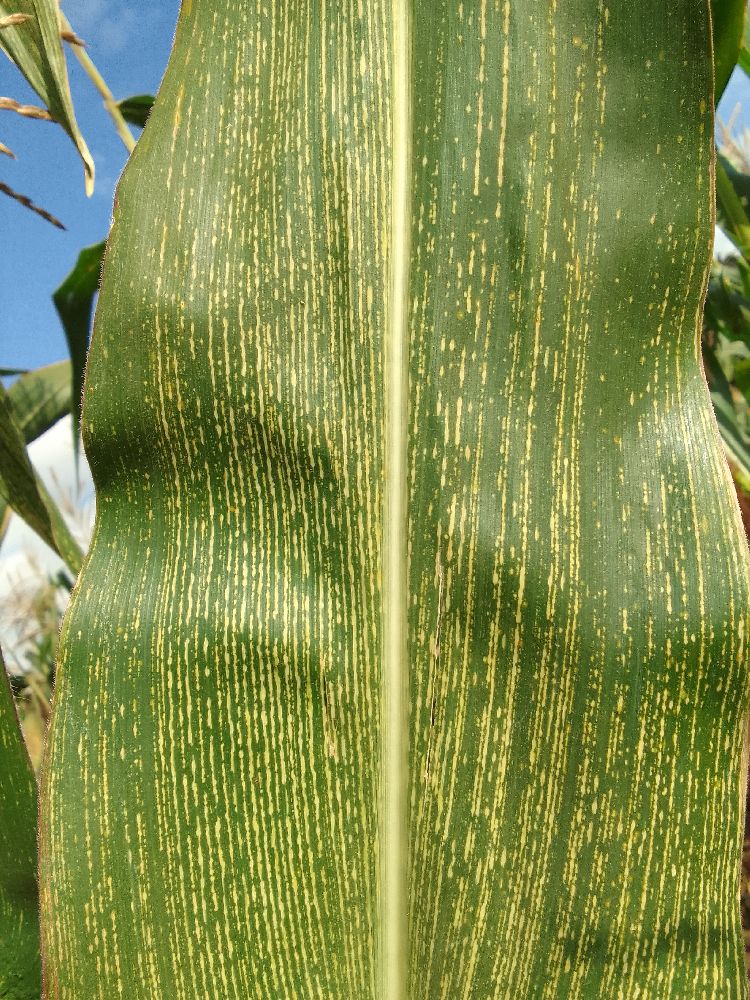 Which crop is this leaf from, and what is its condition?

maize, maize streak virus
